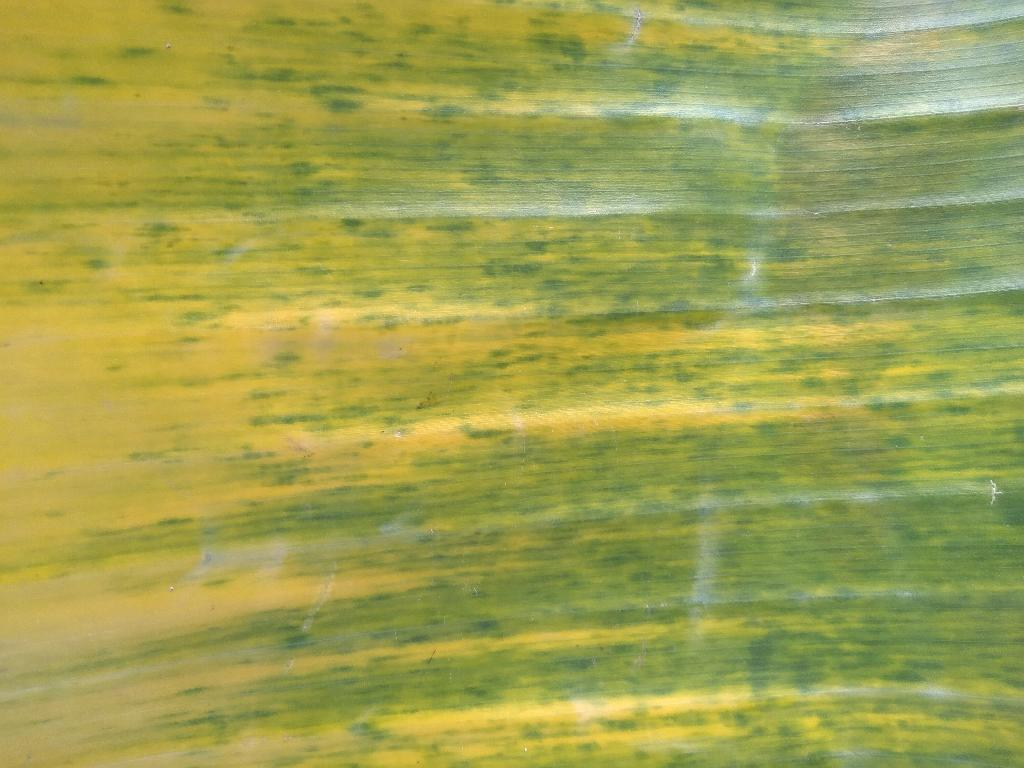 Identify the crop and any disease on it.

banana, fusarium wilt race 1
